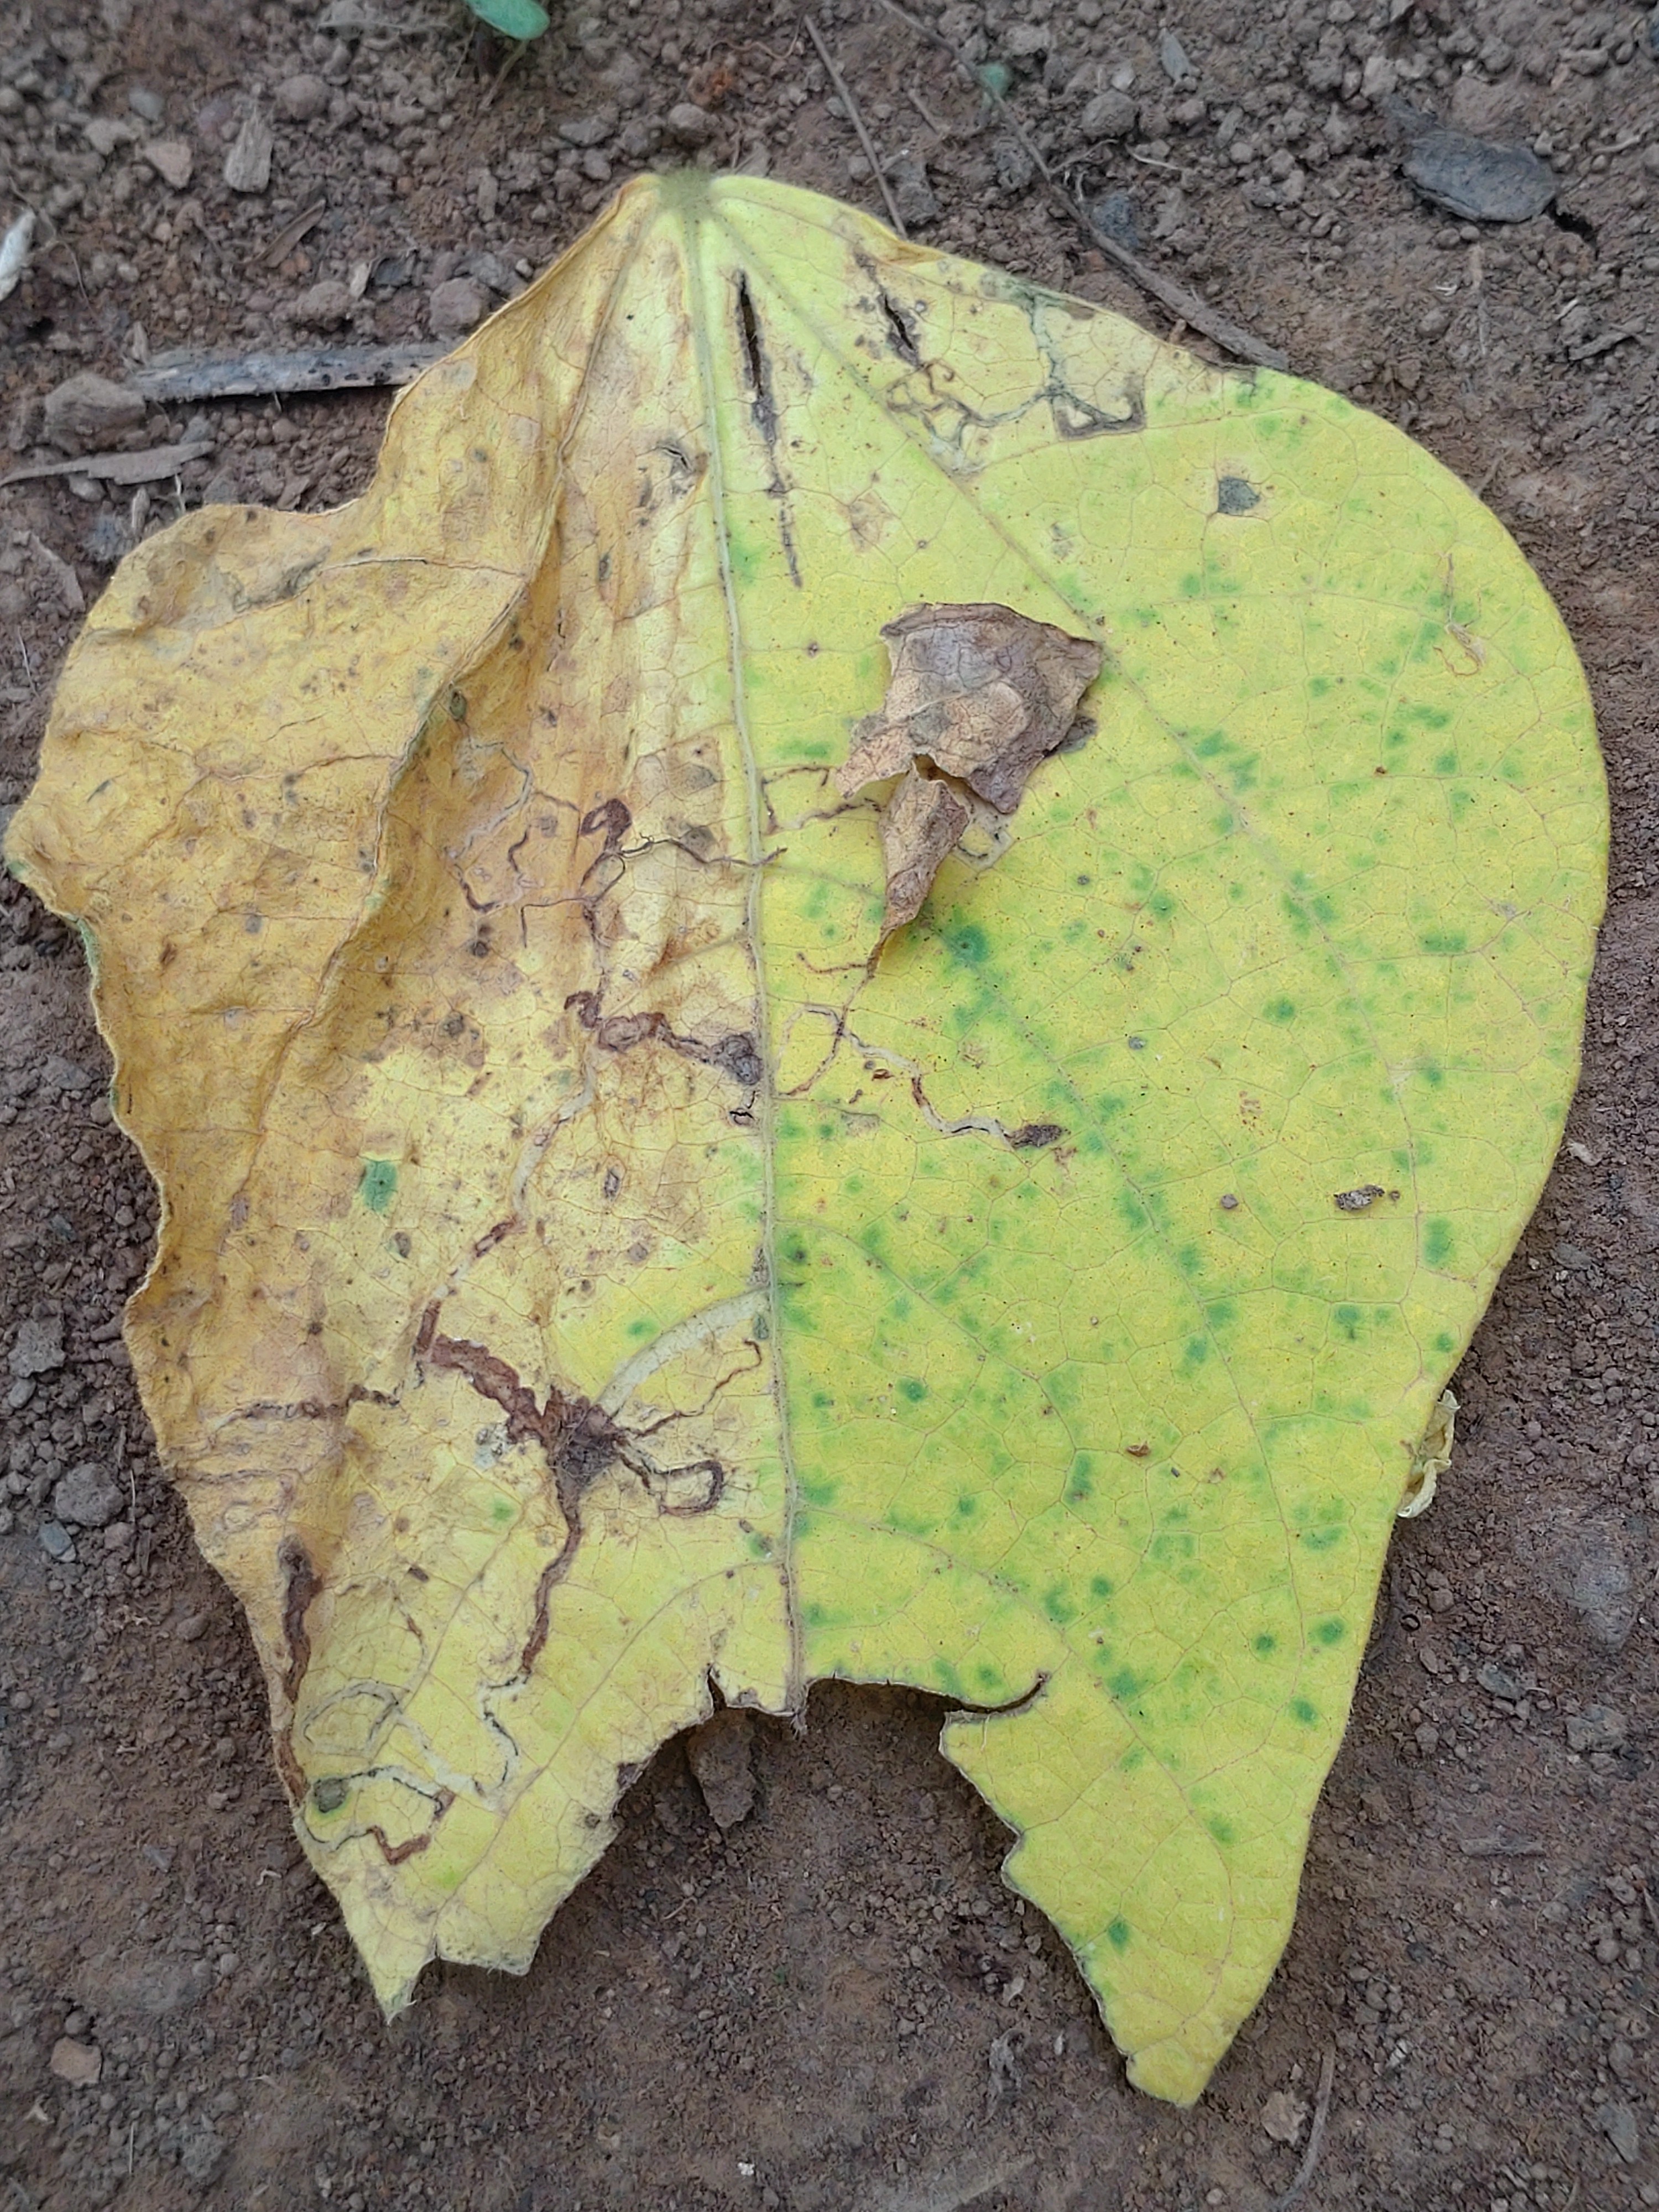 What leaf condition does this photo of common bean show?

anthracnose
